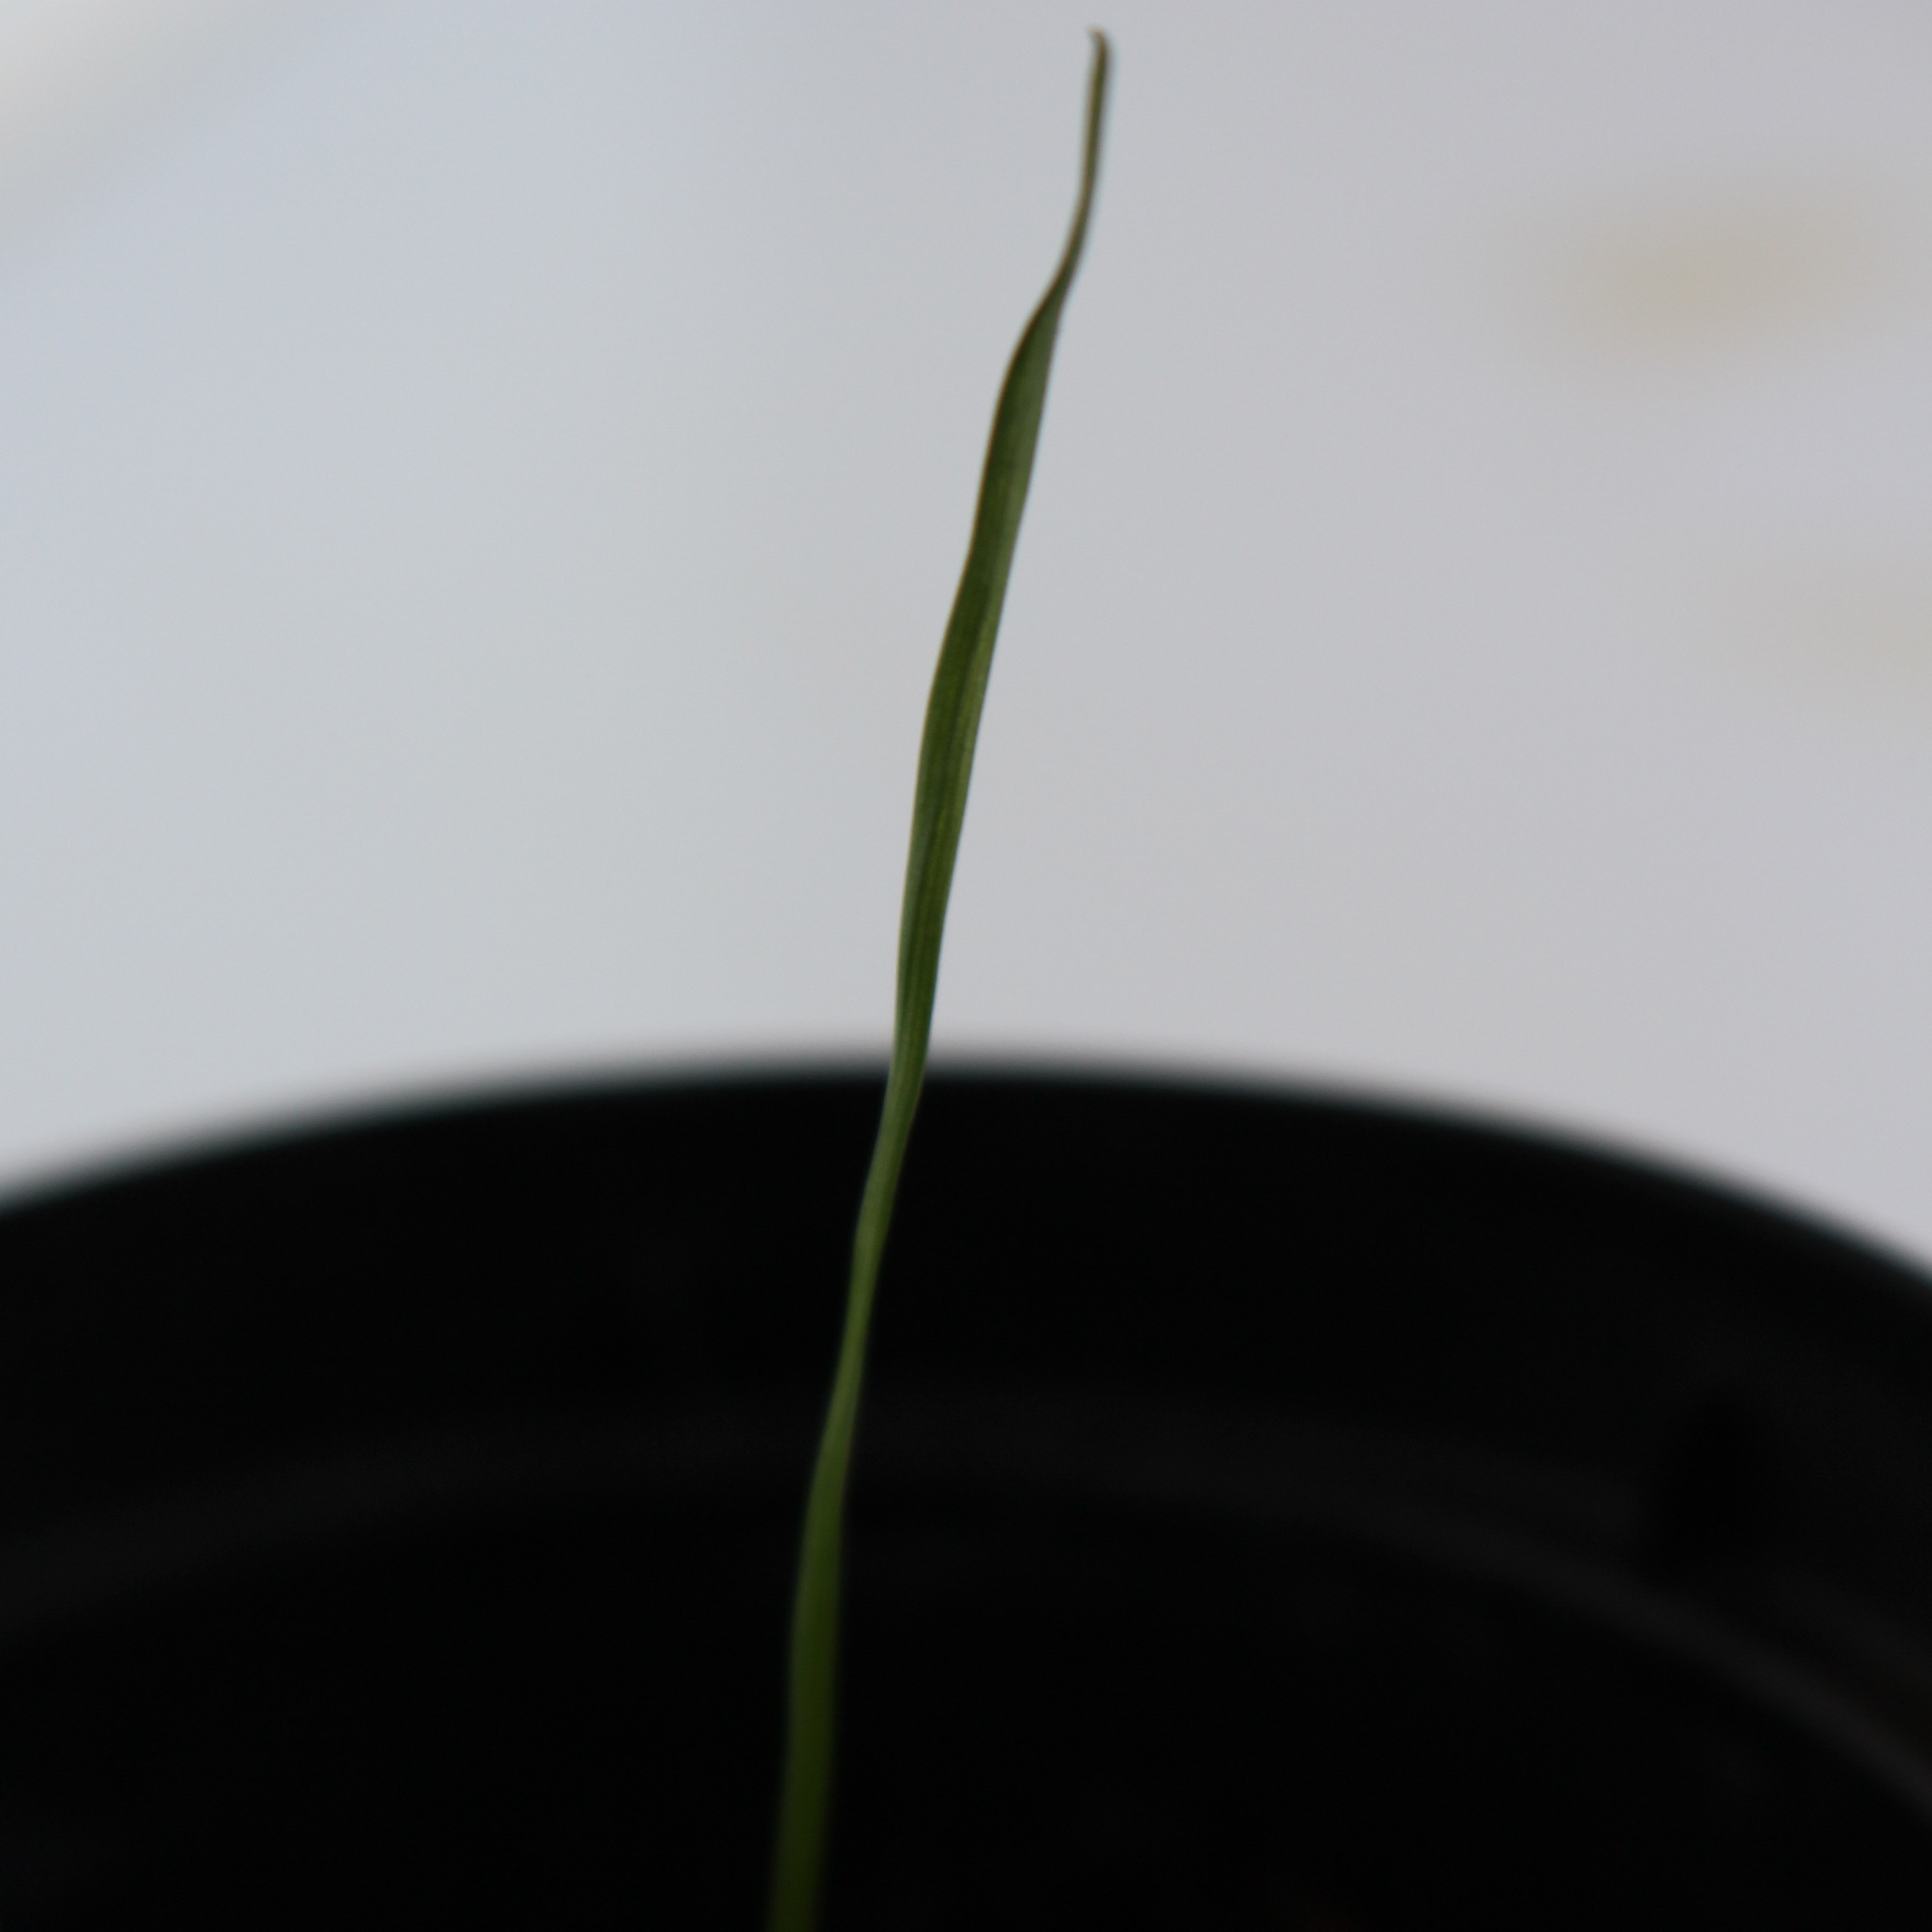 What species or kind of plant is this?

Lolium multiflorum
